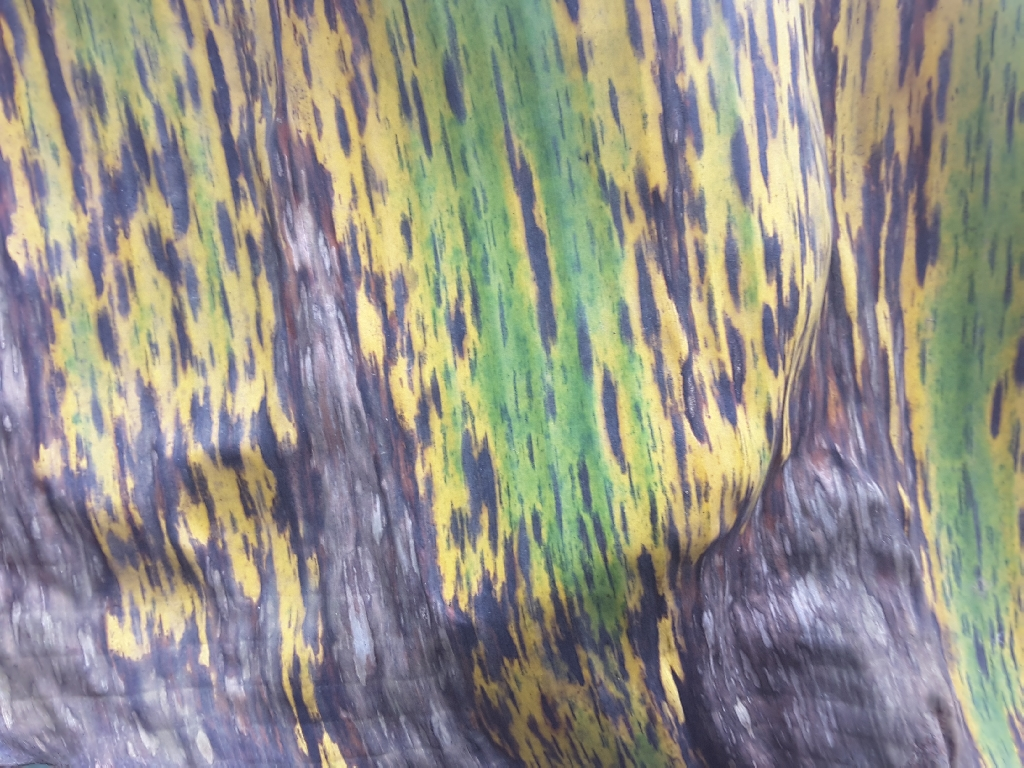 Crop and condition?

banana, black sigatoka
